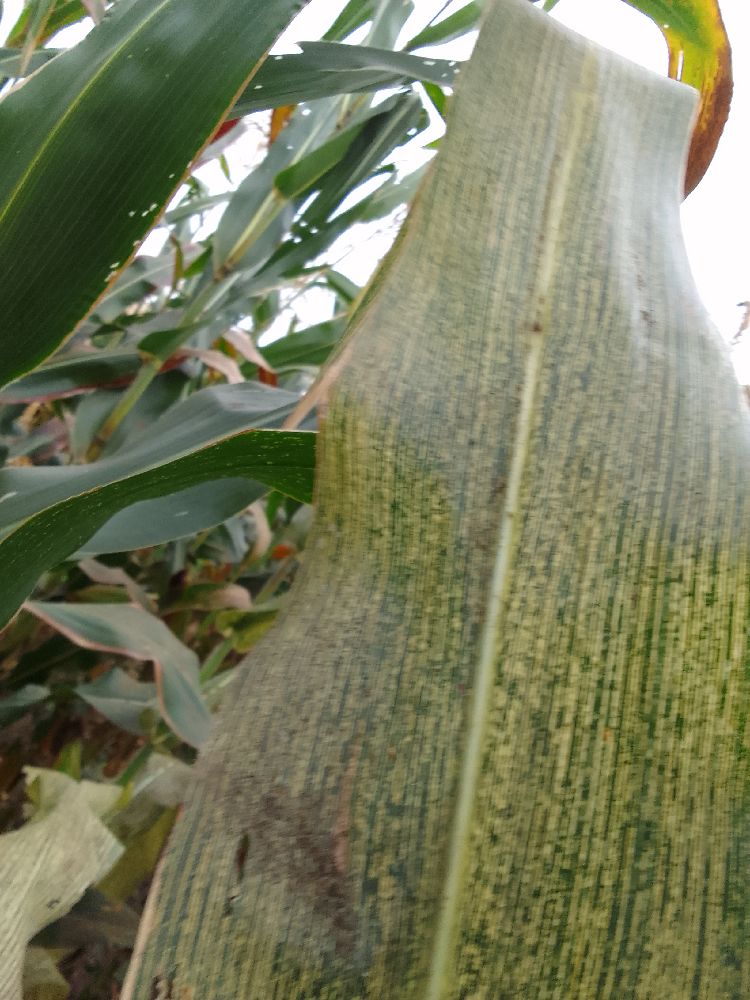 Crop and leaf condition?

maize, maize streak virus
